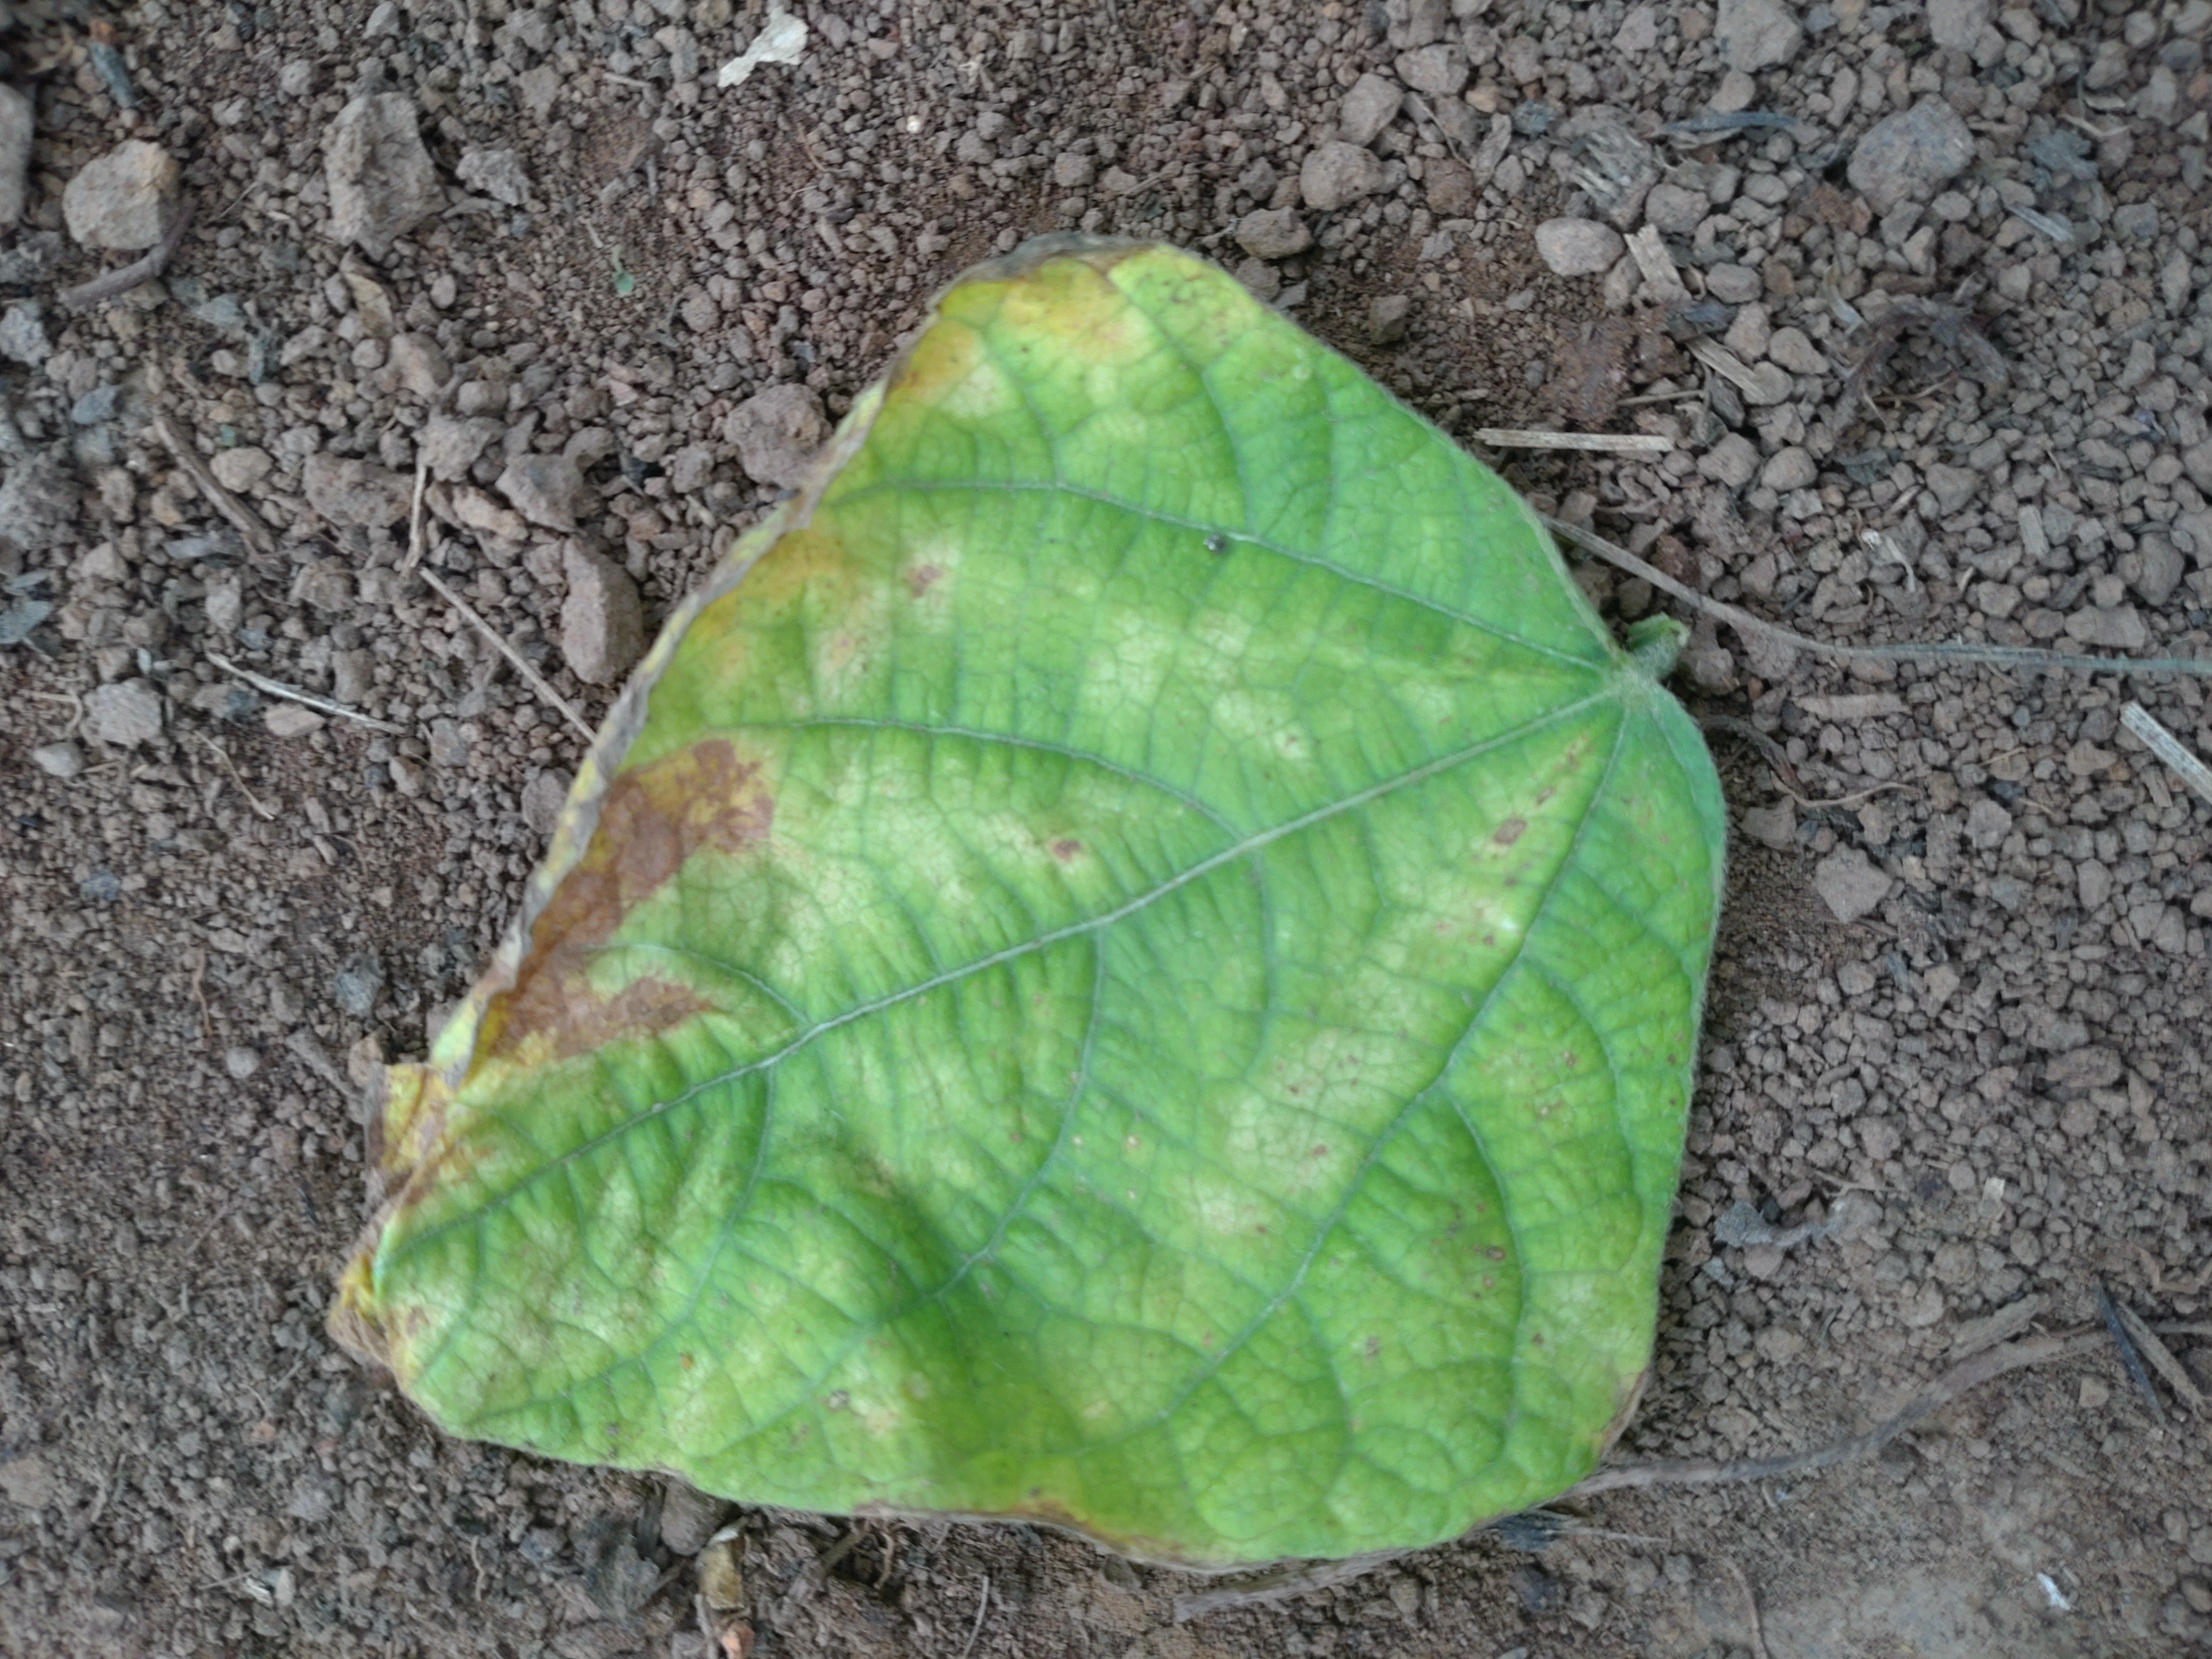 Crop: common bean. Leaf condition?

anthracnose
